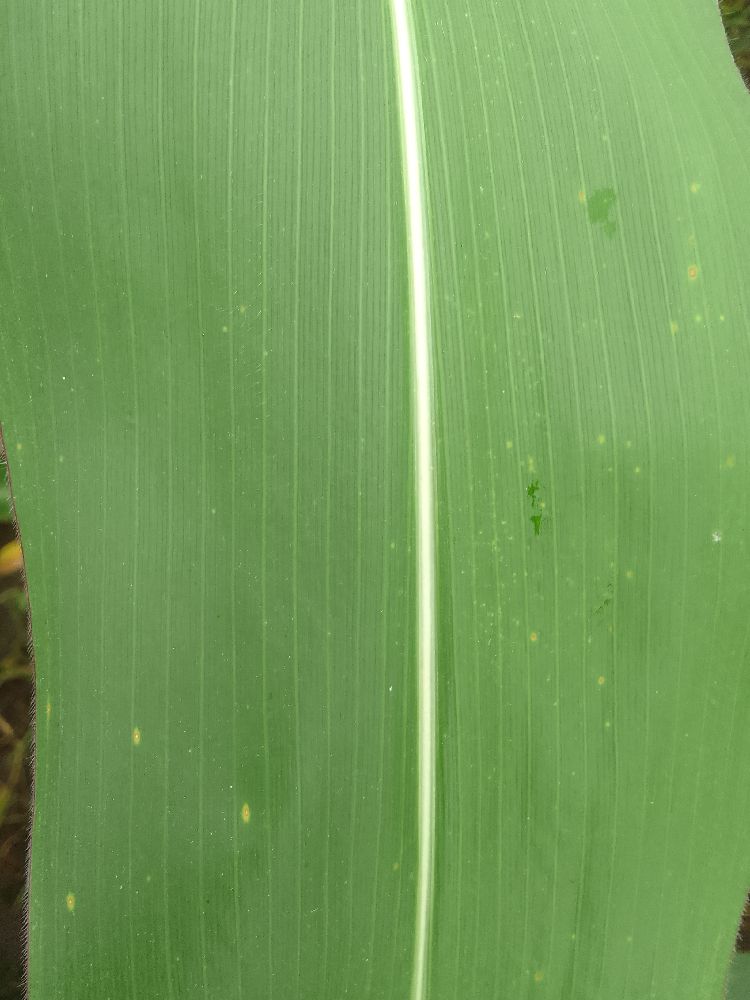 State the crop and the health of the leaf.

maize, healthy
